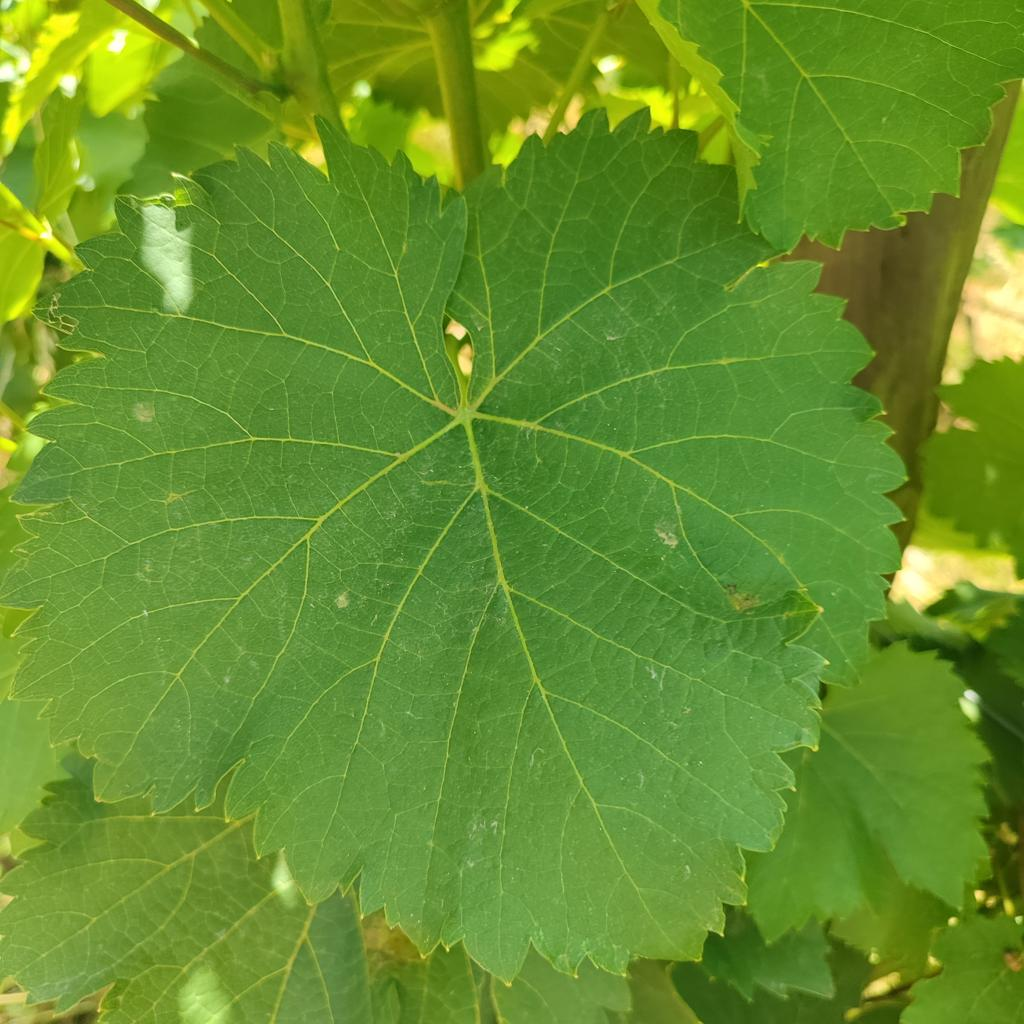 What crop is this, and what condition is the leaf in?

grapevine, healthy
